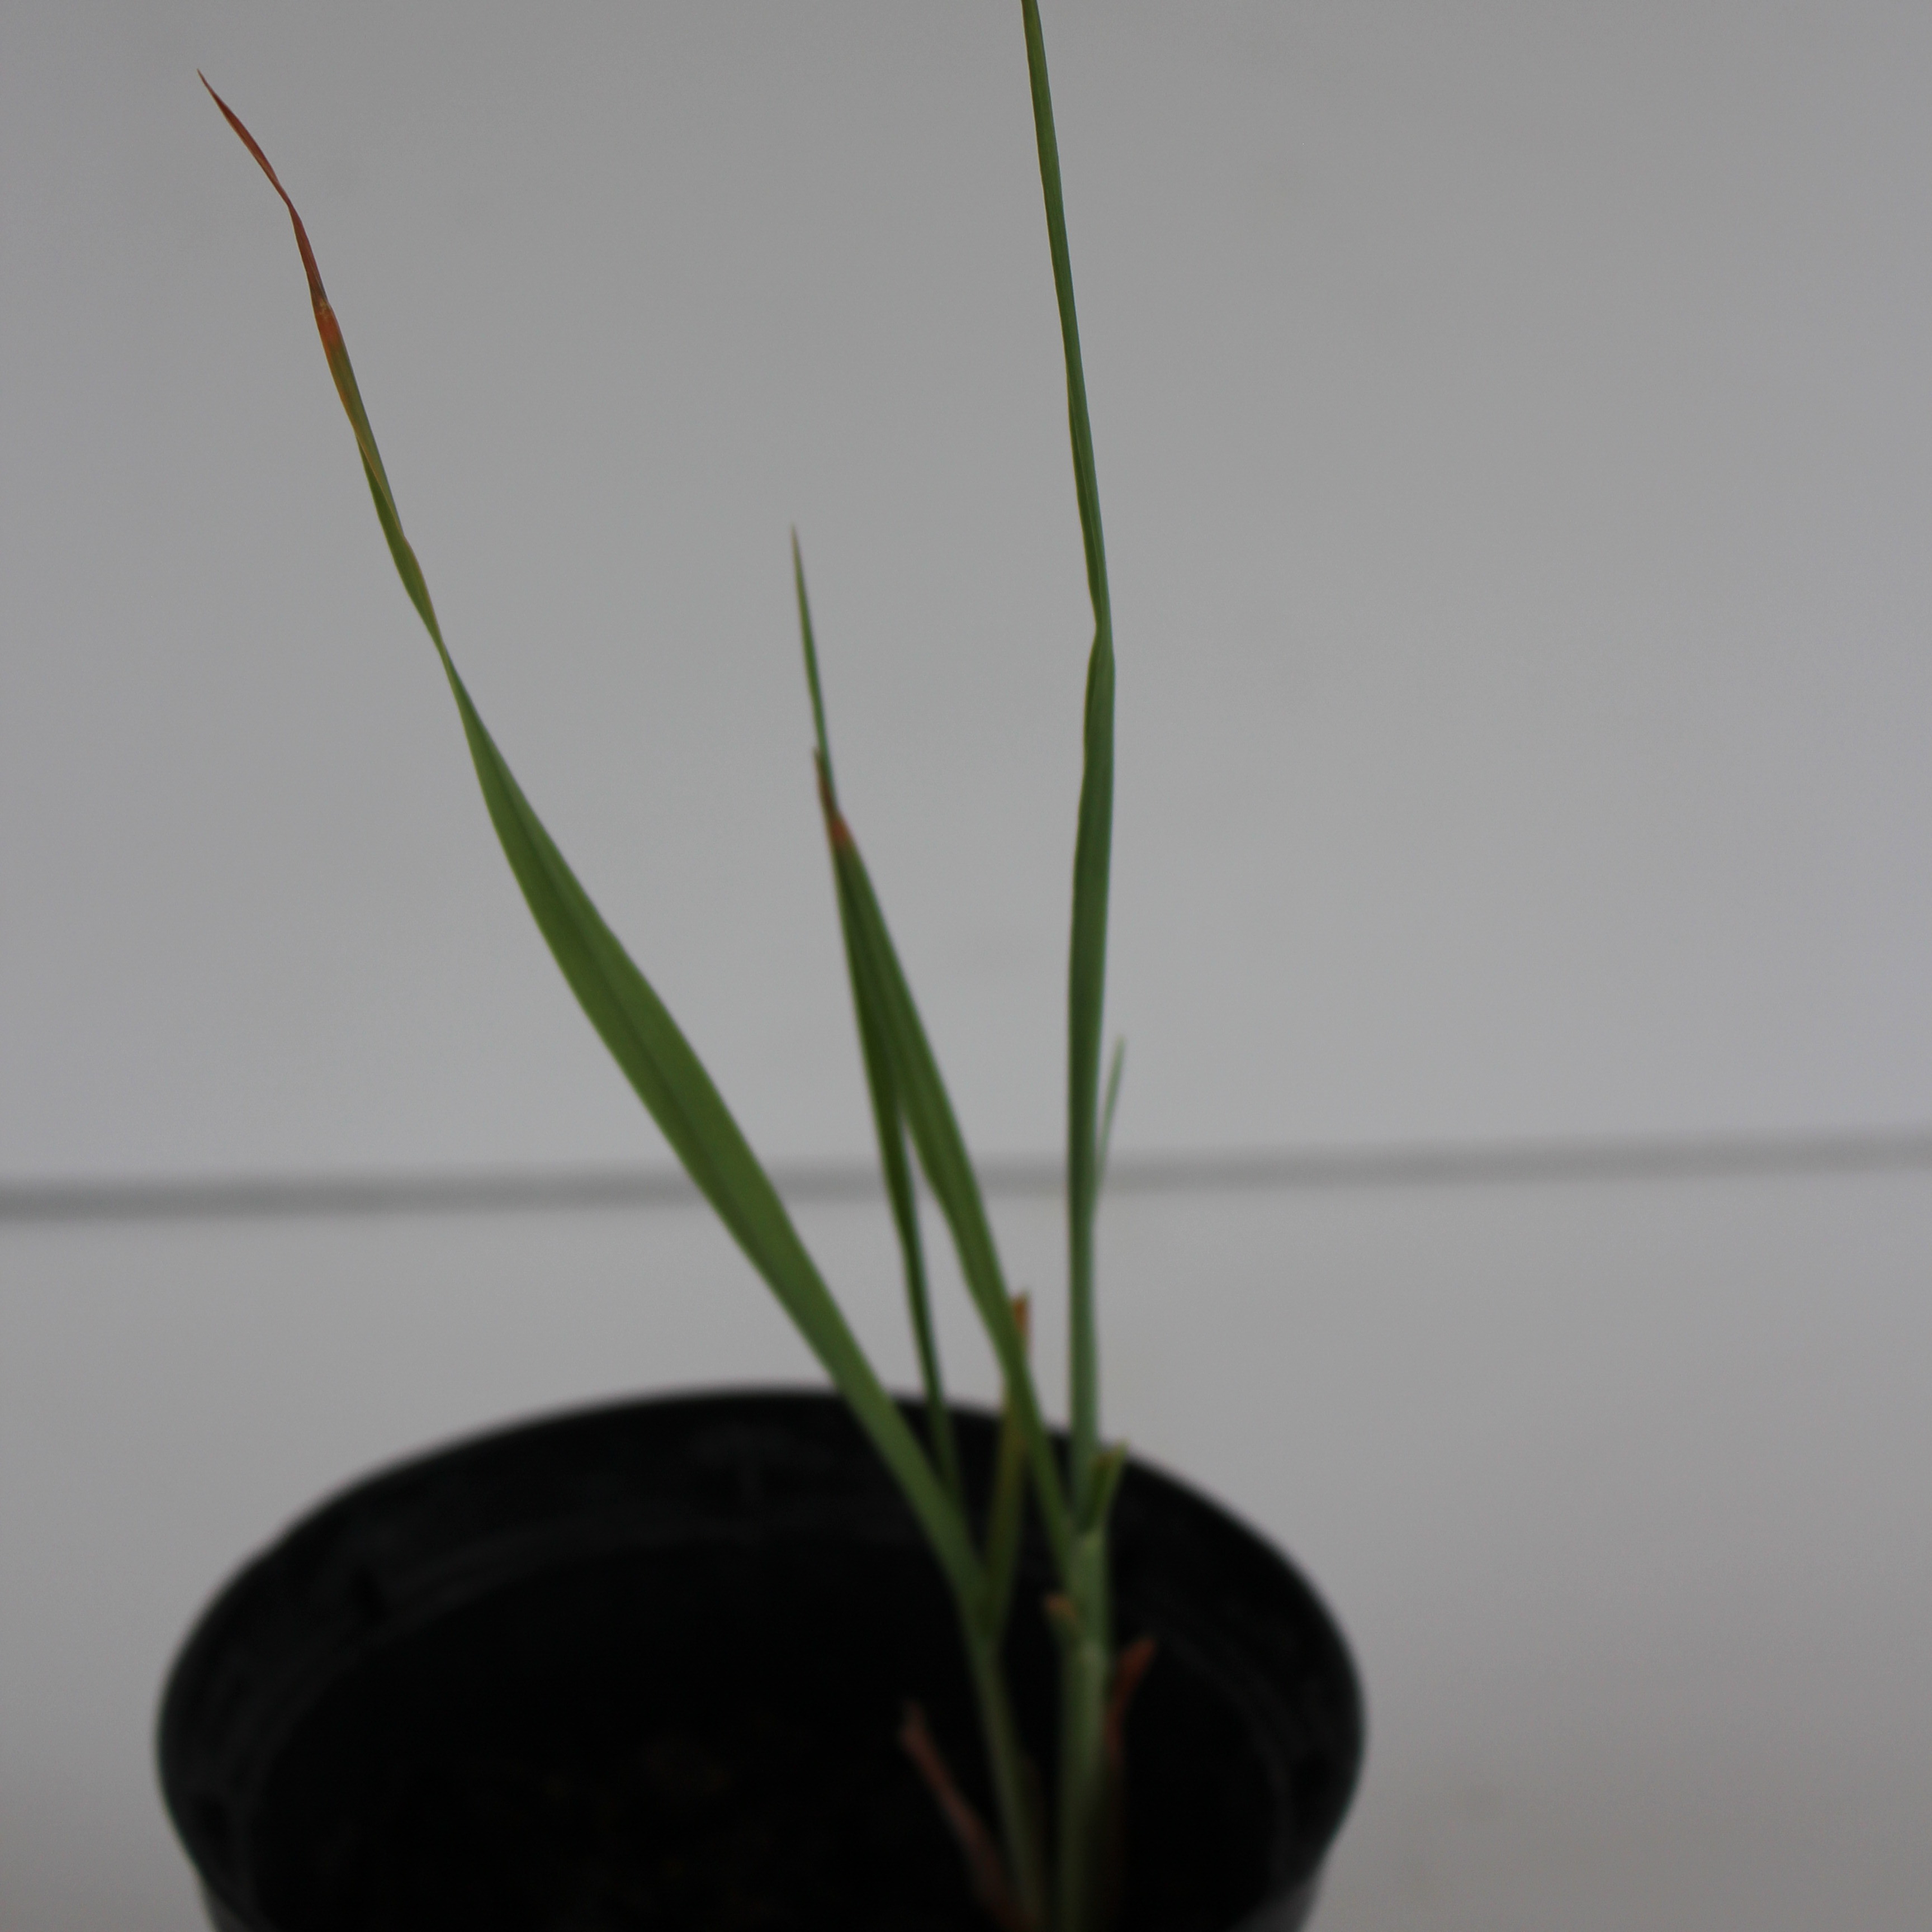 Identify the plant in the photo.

Avena sterilis
